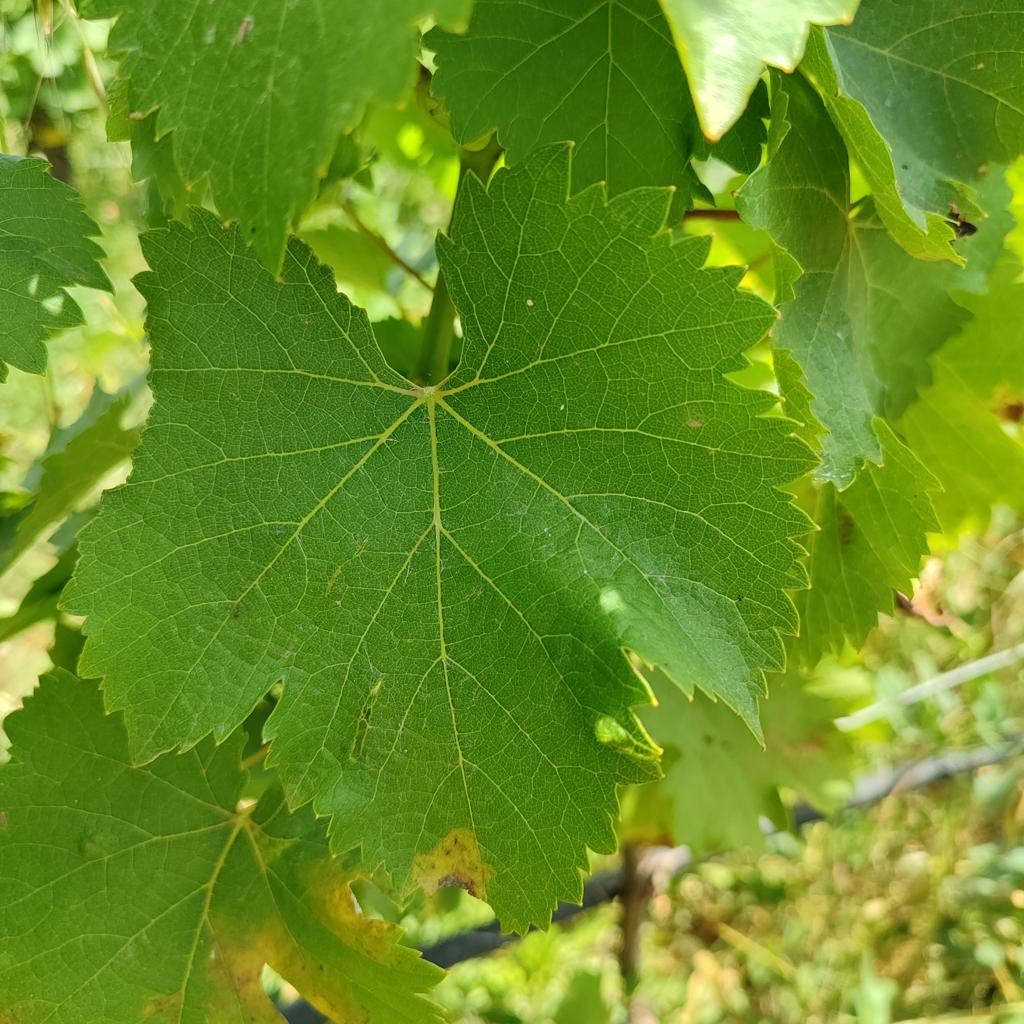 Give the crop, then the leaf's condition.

grapevine, downy mildew
